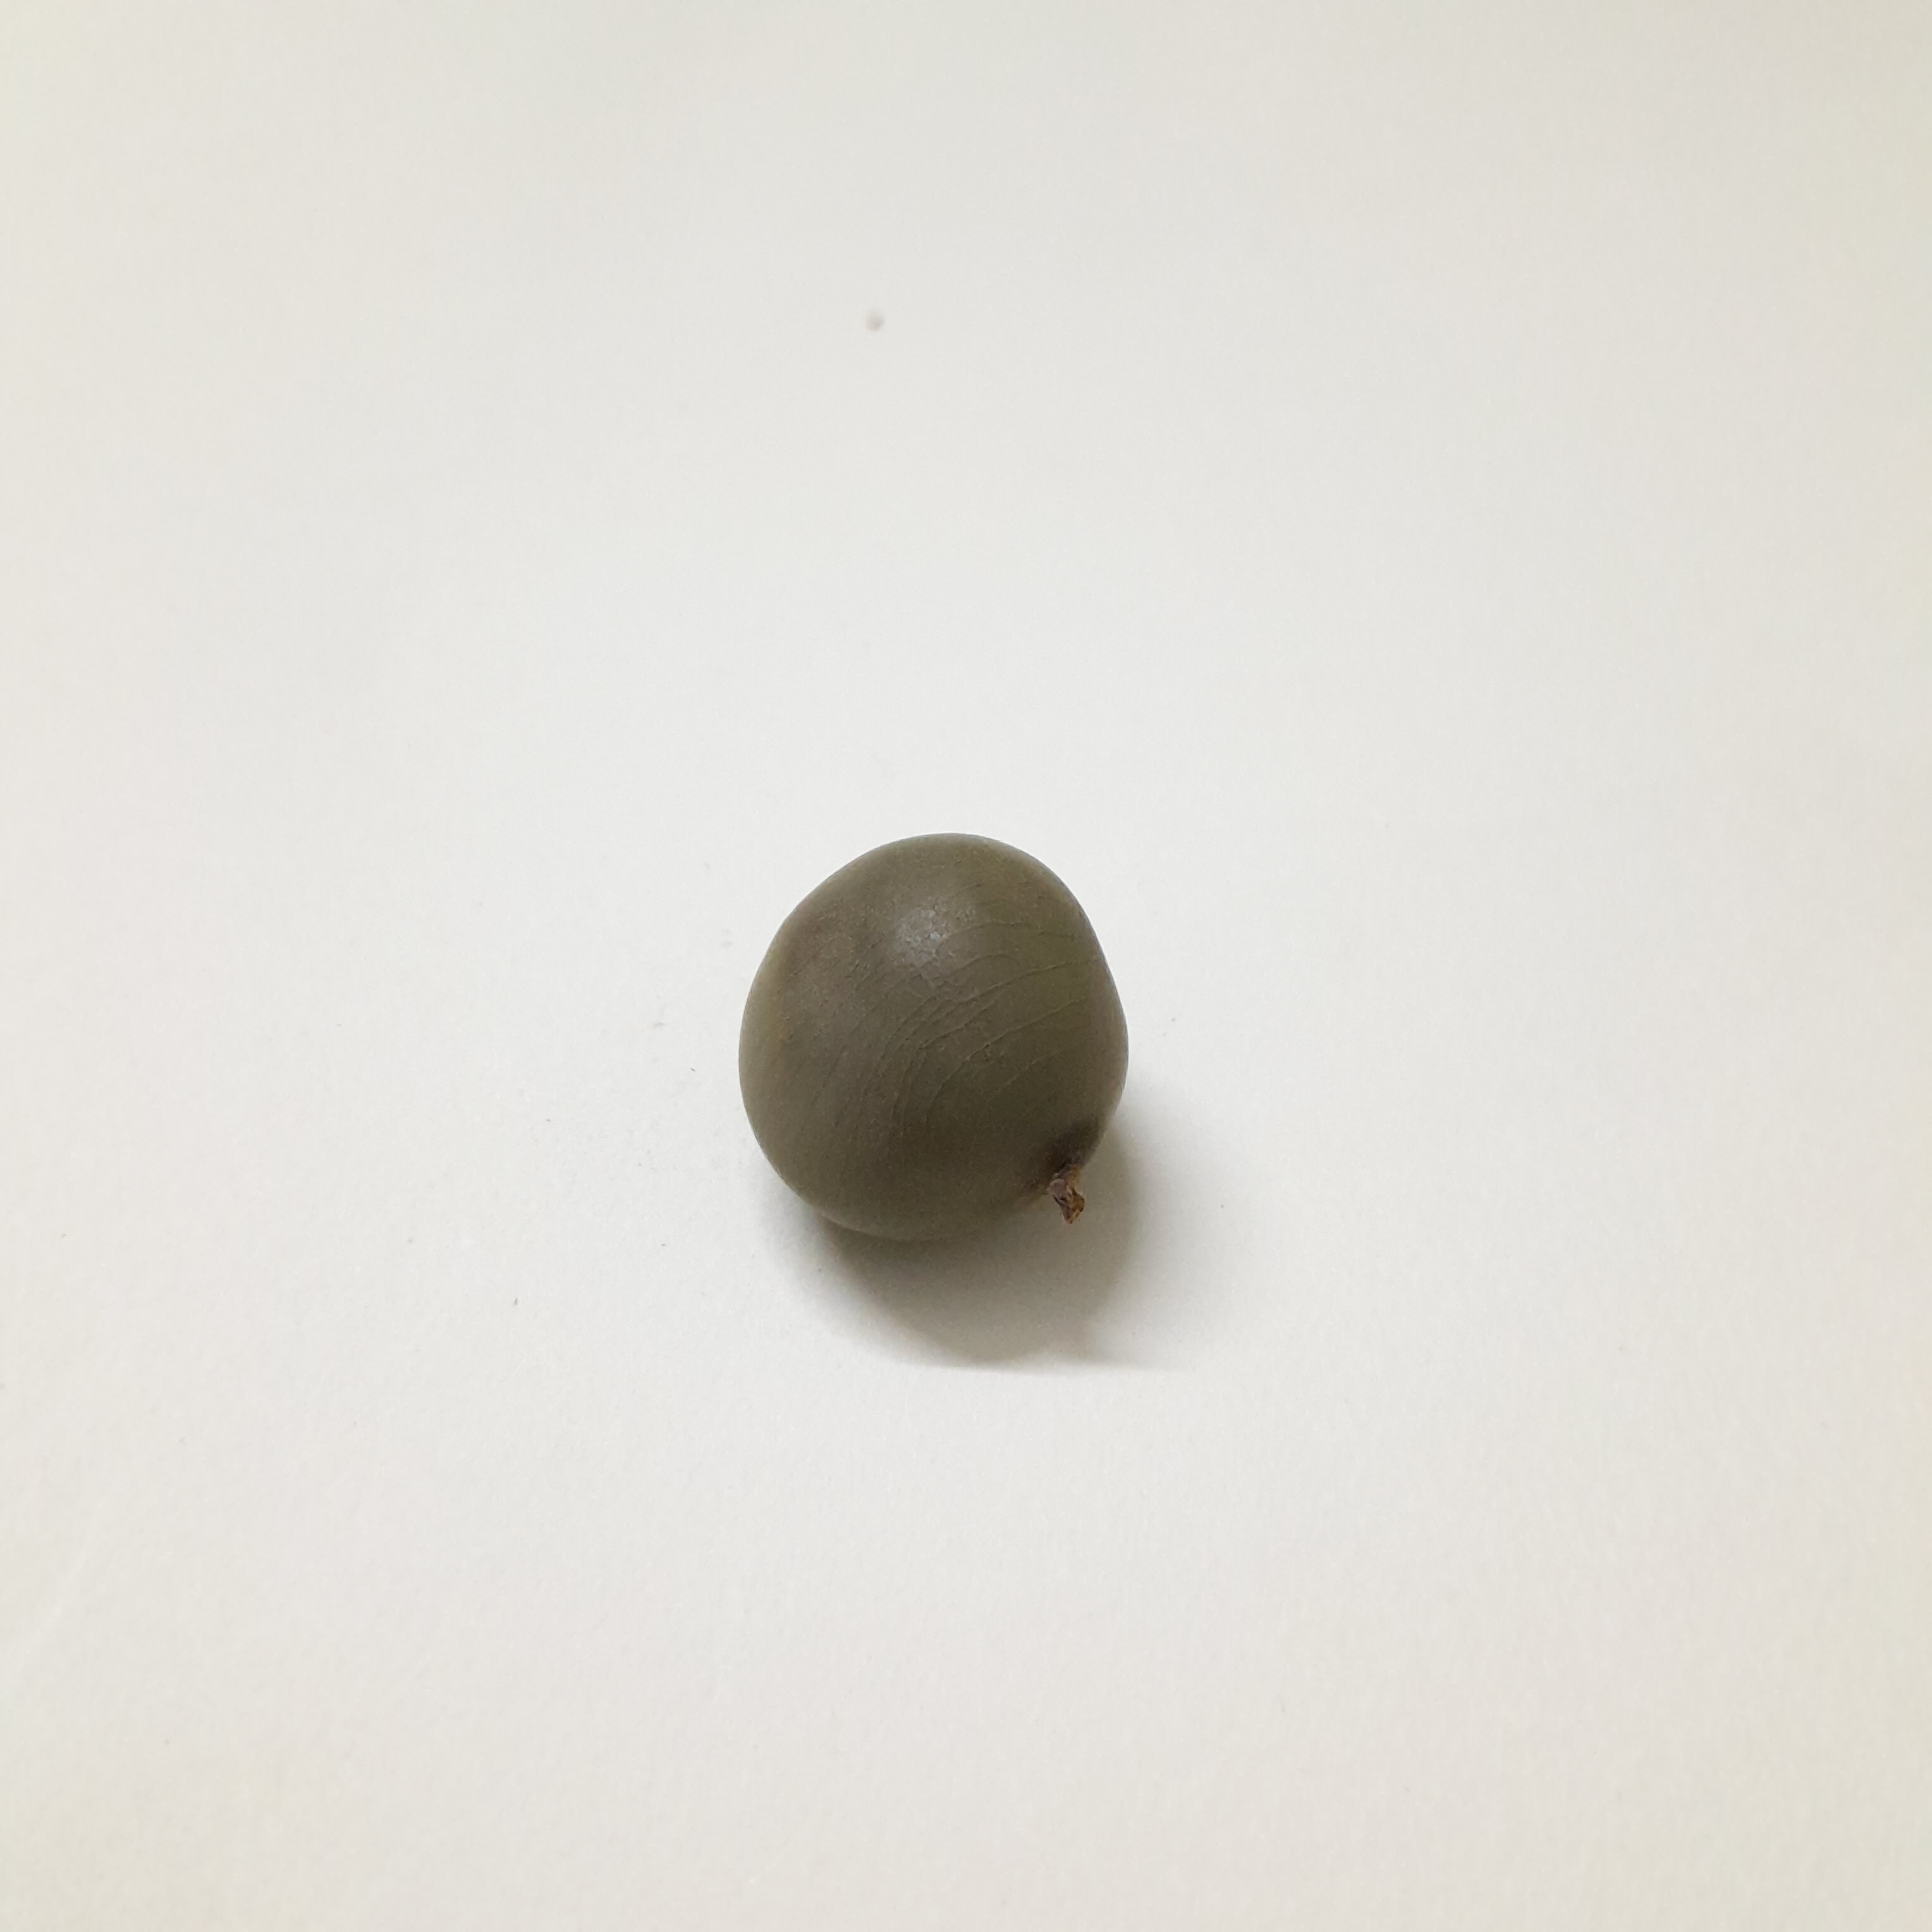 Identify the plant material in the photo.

sagargota
